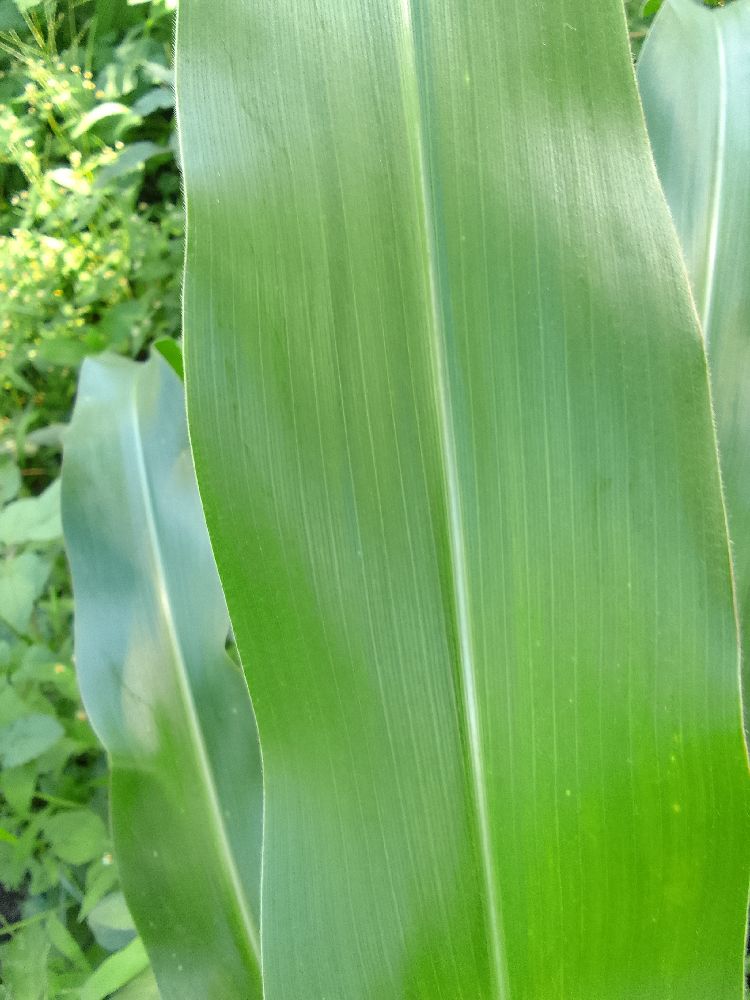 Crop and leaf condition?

maize, healthy
